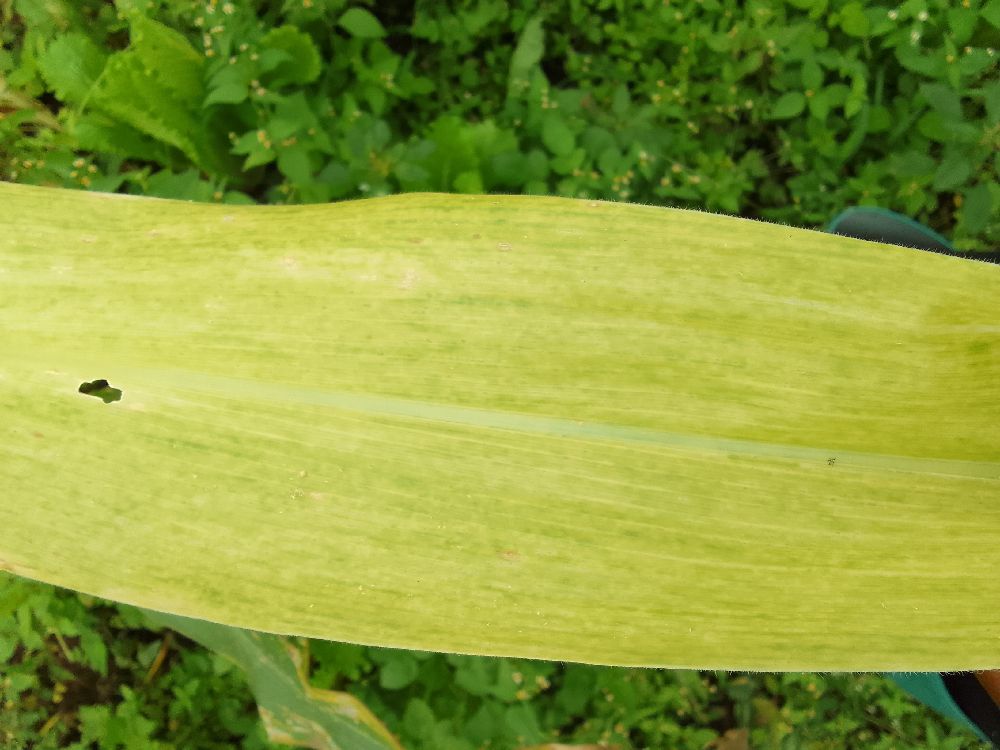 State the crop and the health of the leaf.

maize, maize lethal necrosis
